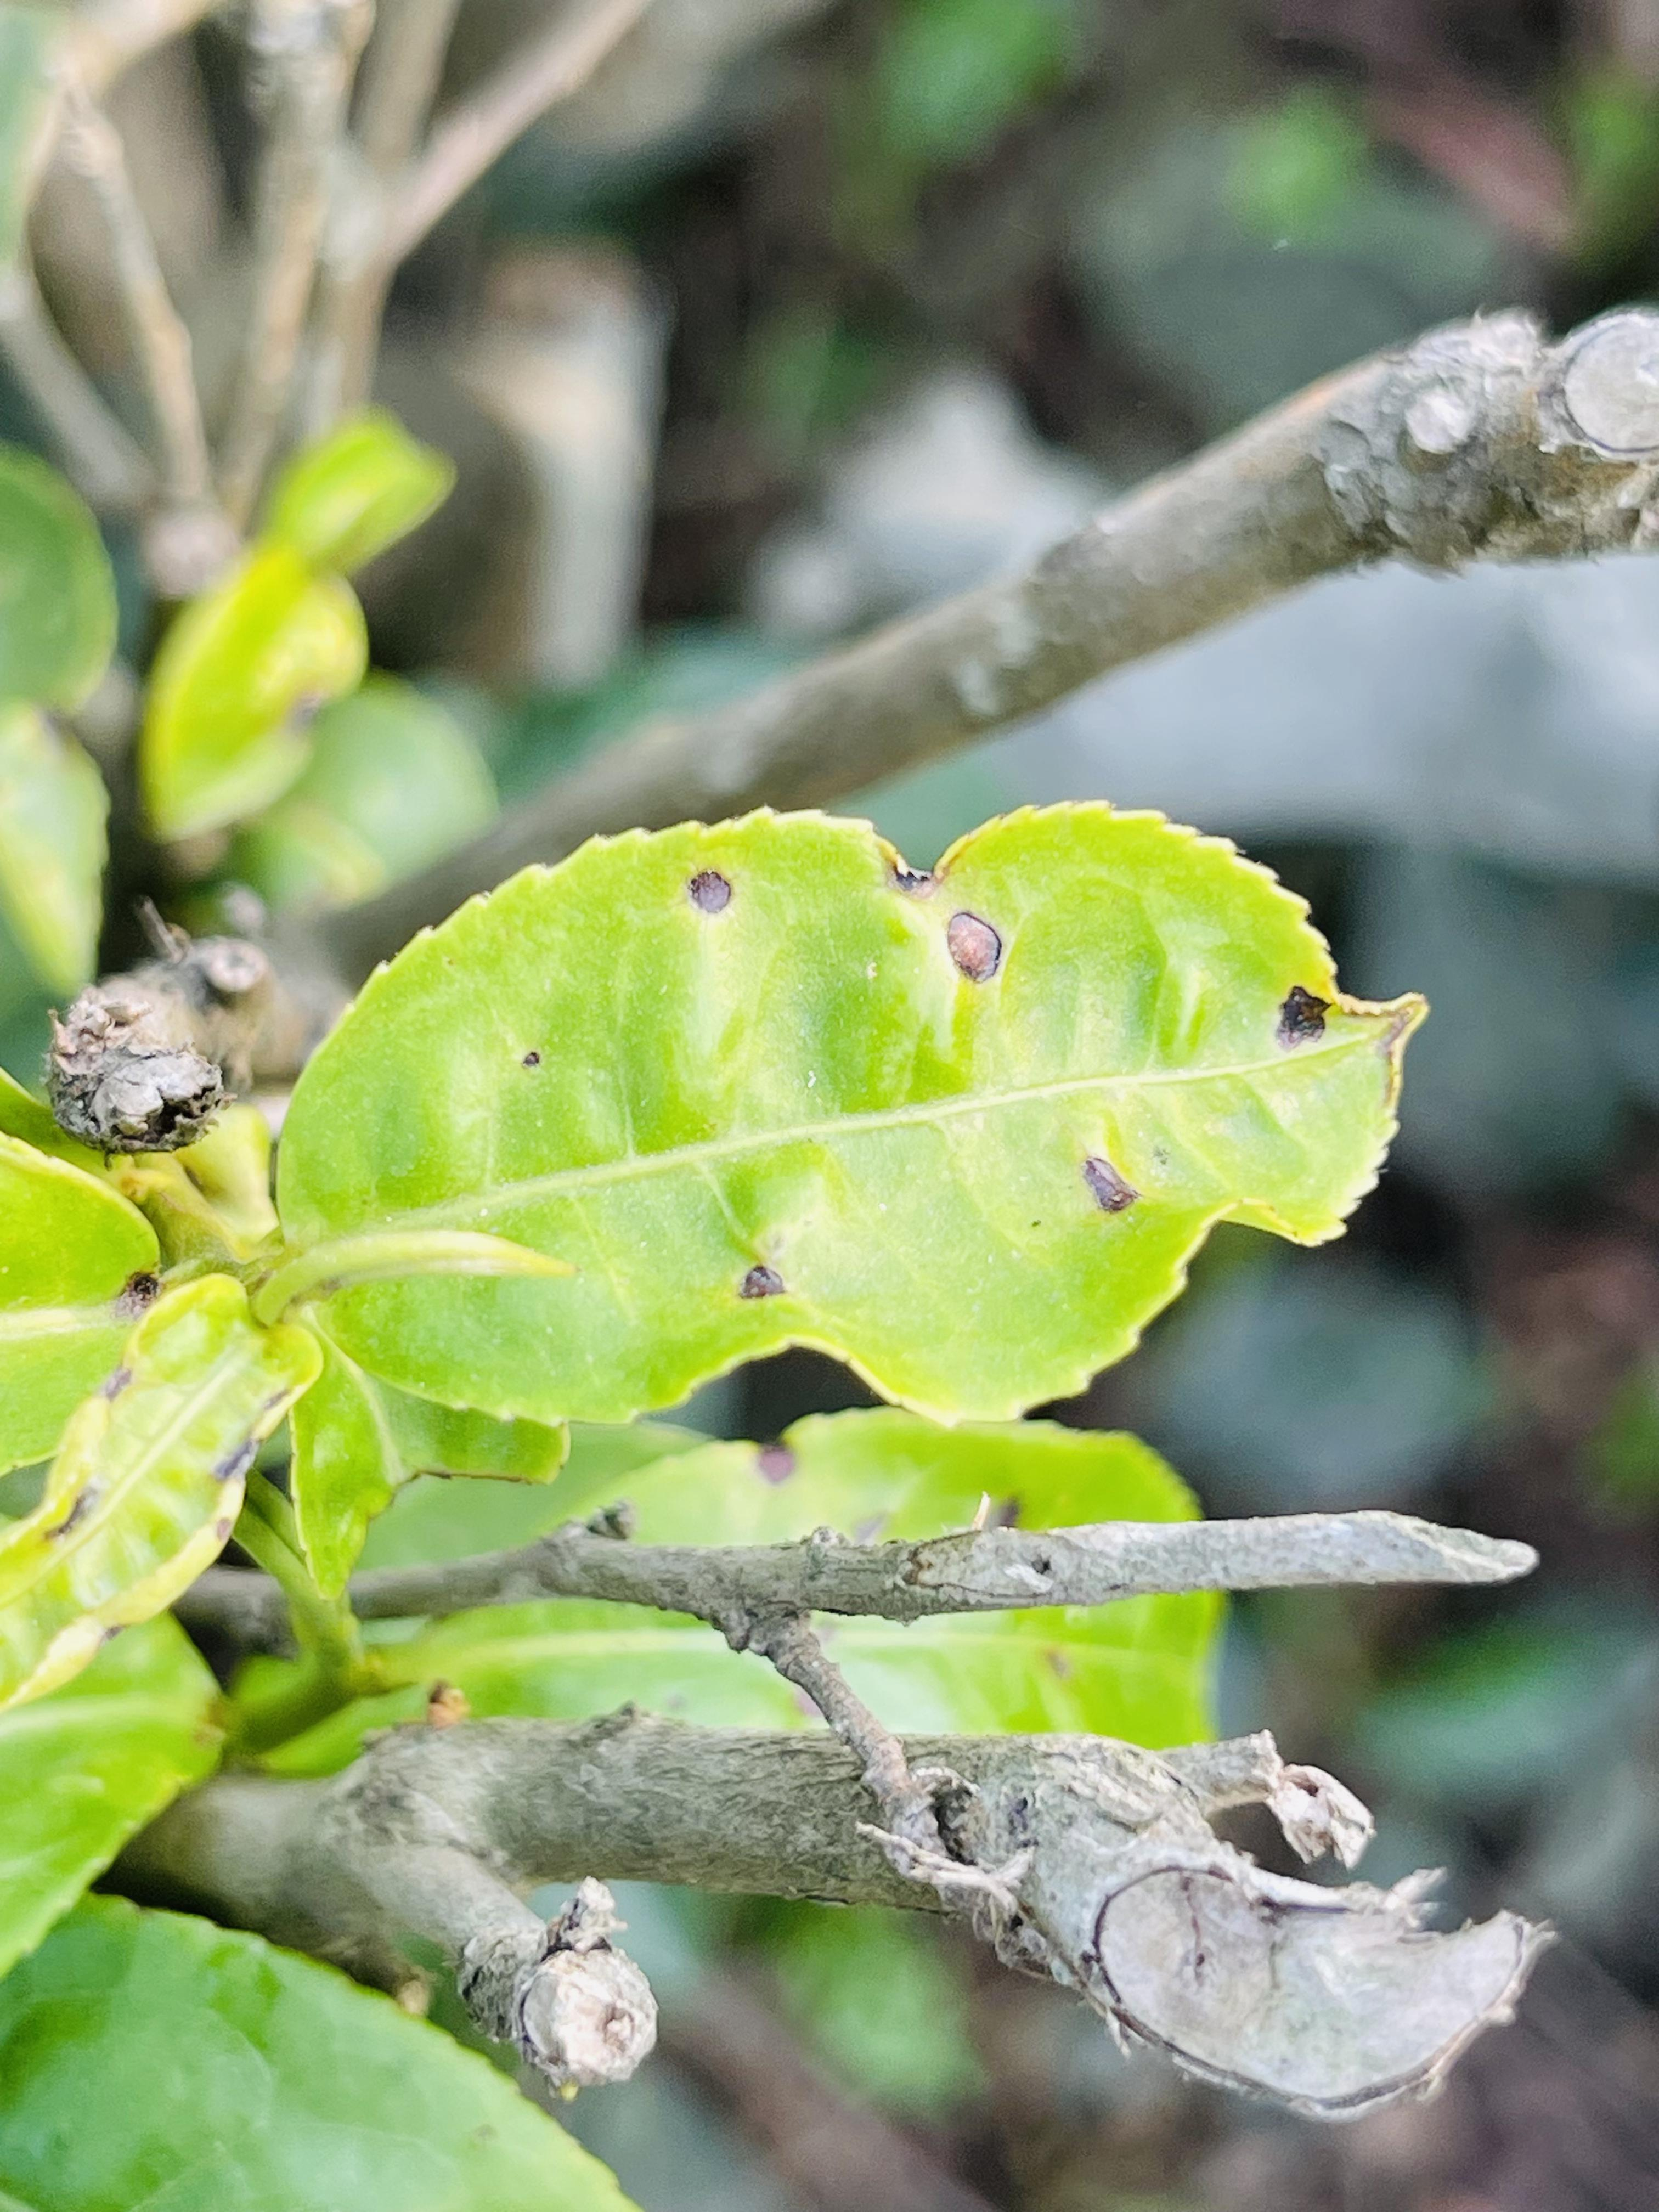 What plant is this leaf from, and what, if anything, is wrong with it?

tea, helopeltis
